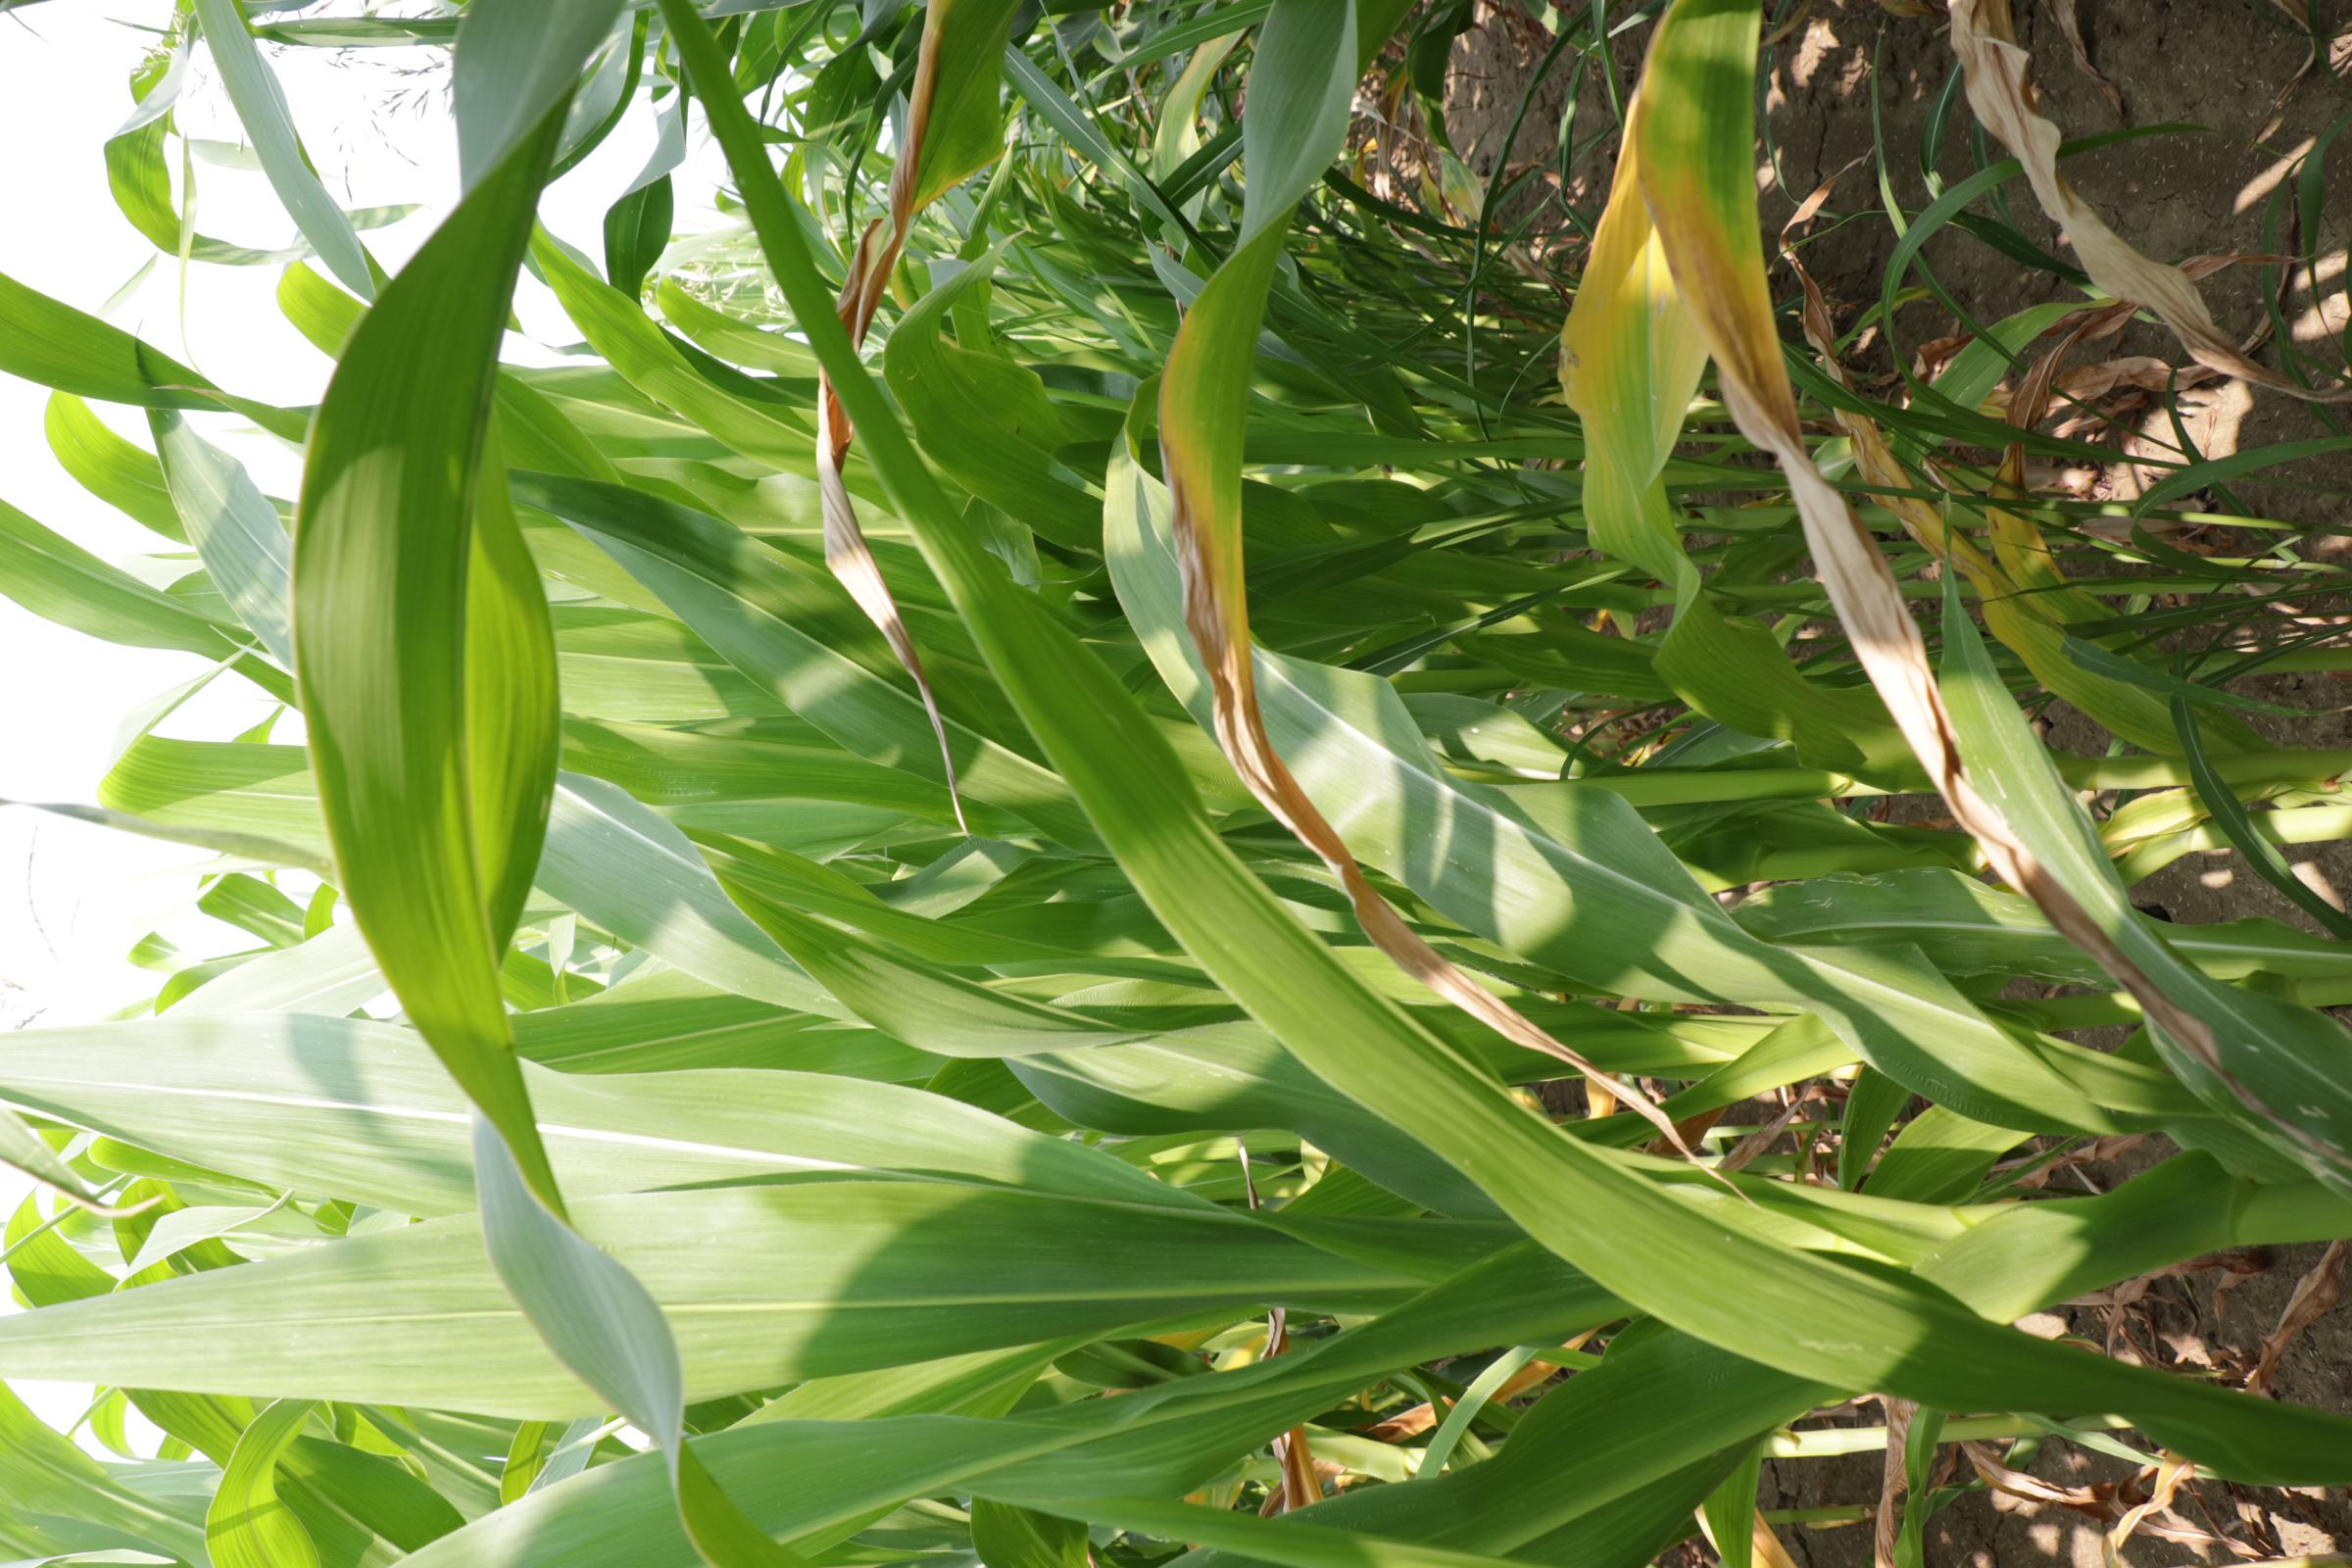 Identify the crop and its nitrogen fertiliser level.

maize, full nitrogen fertilisation
